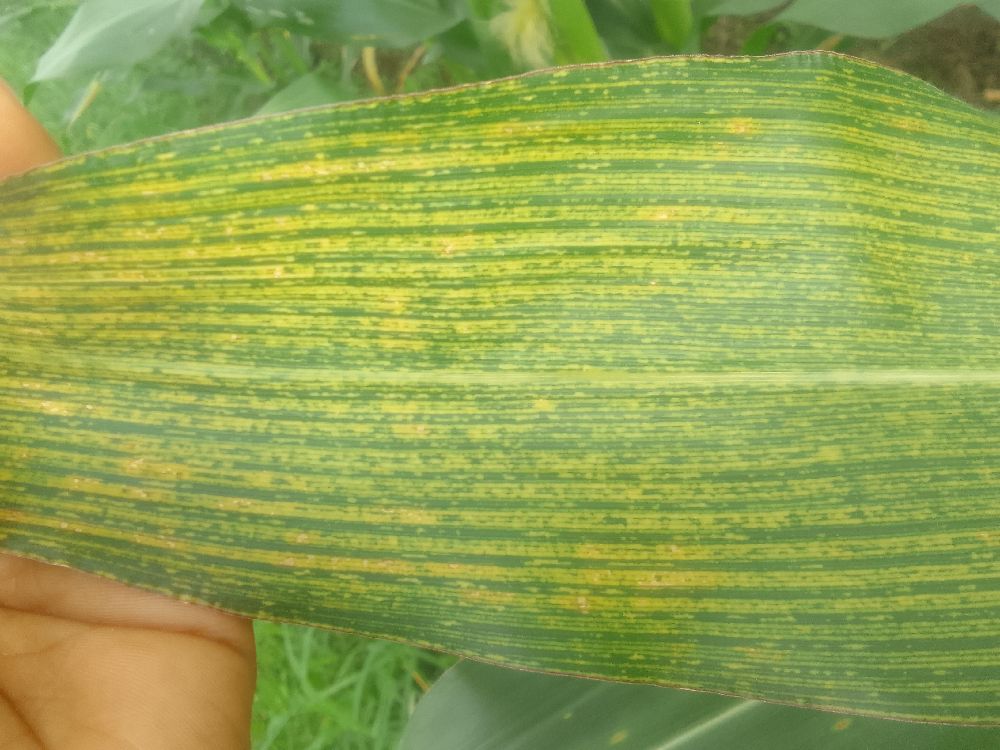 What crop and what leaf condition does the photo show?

maize, maize streak virus
